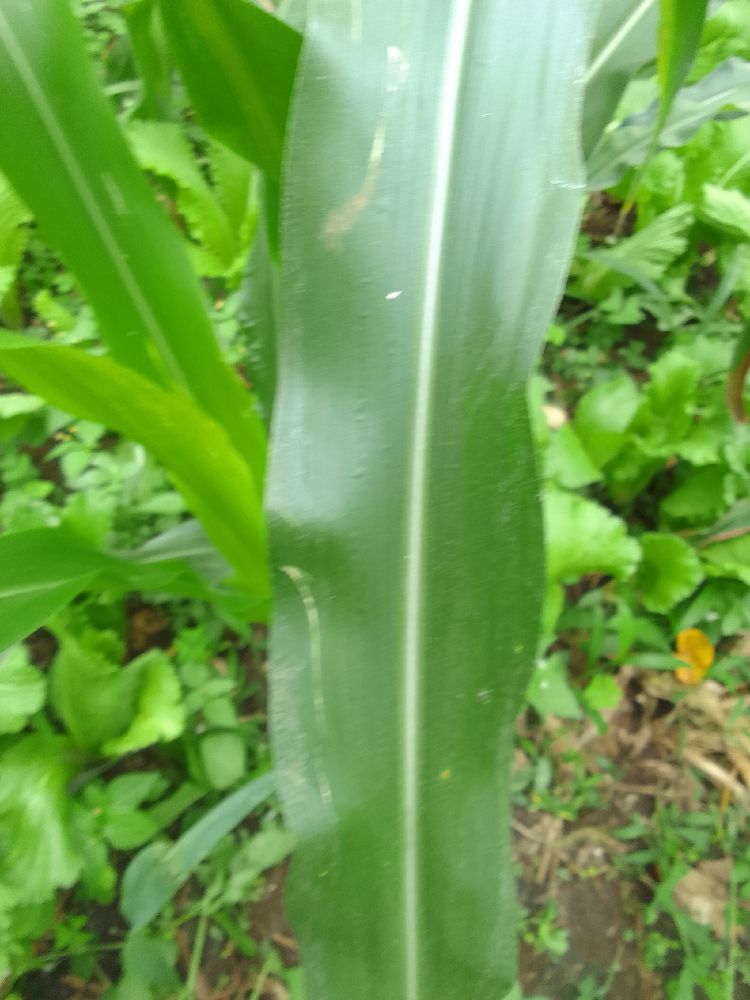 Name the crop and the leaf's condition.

maize, healthy
